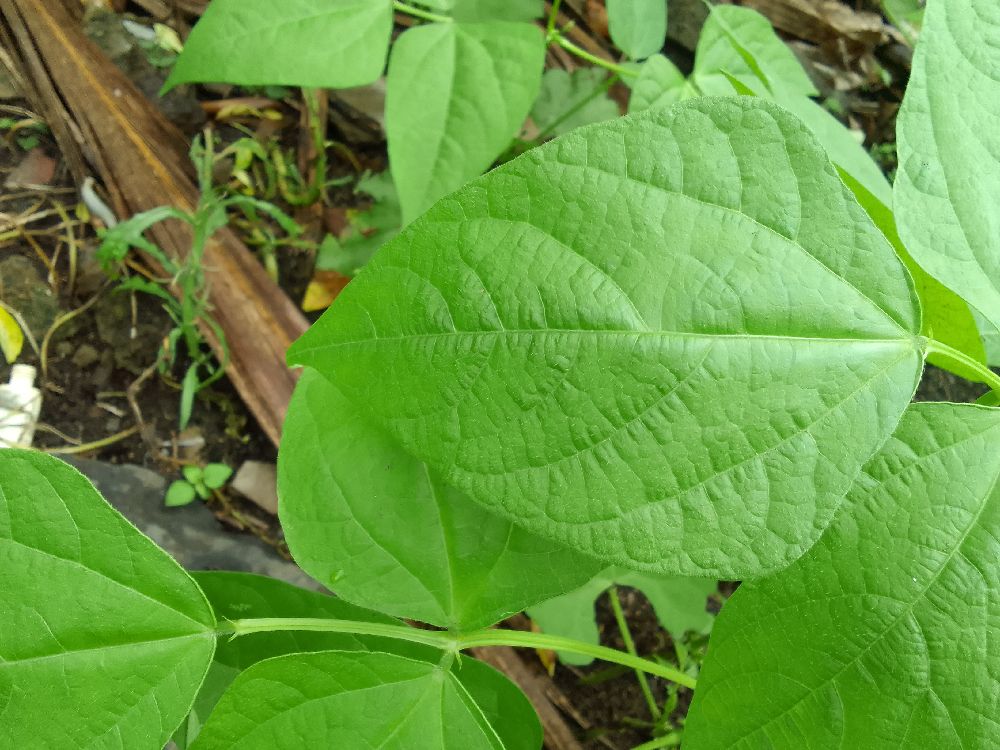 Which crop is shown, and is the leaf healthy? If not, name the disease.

common bean, healthy
